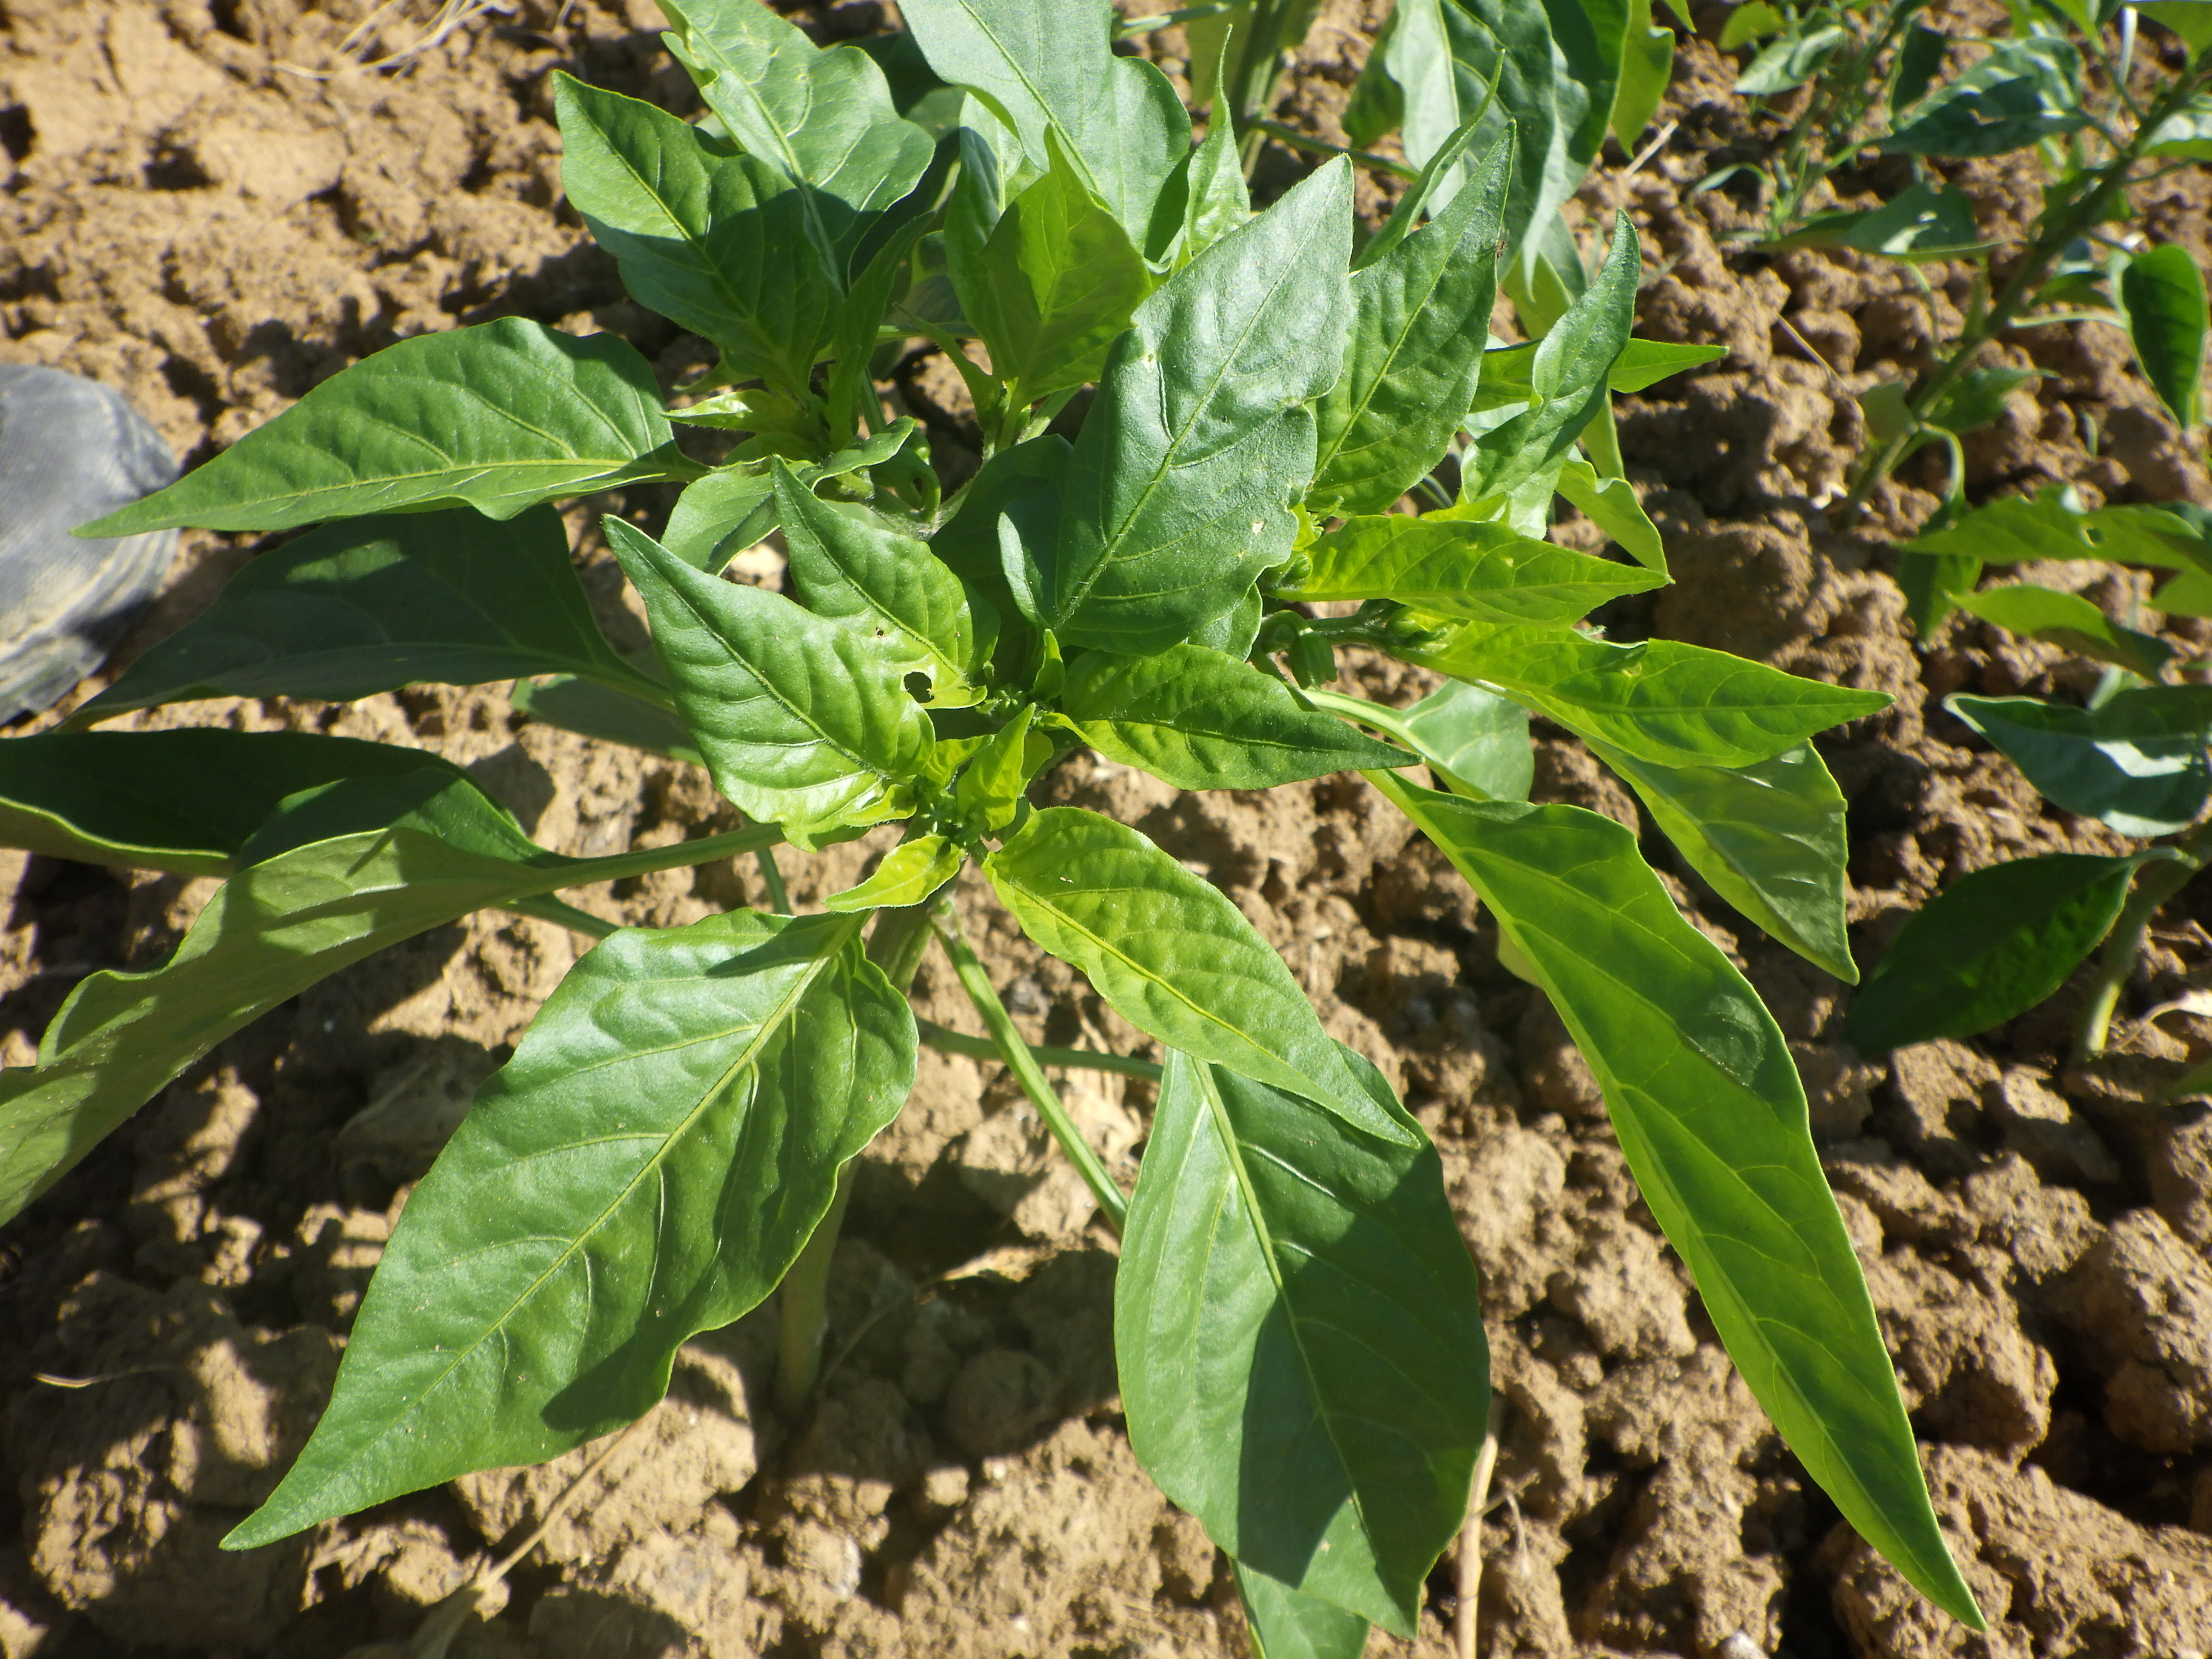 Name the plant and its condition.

chili pepper, aphids, phytophagous
